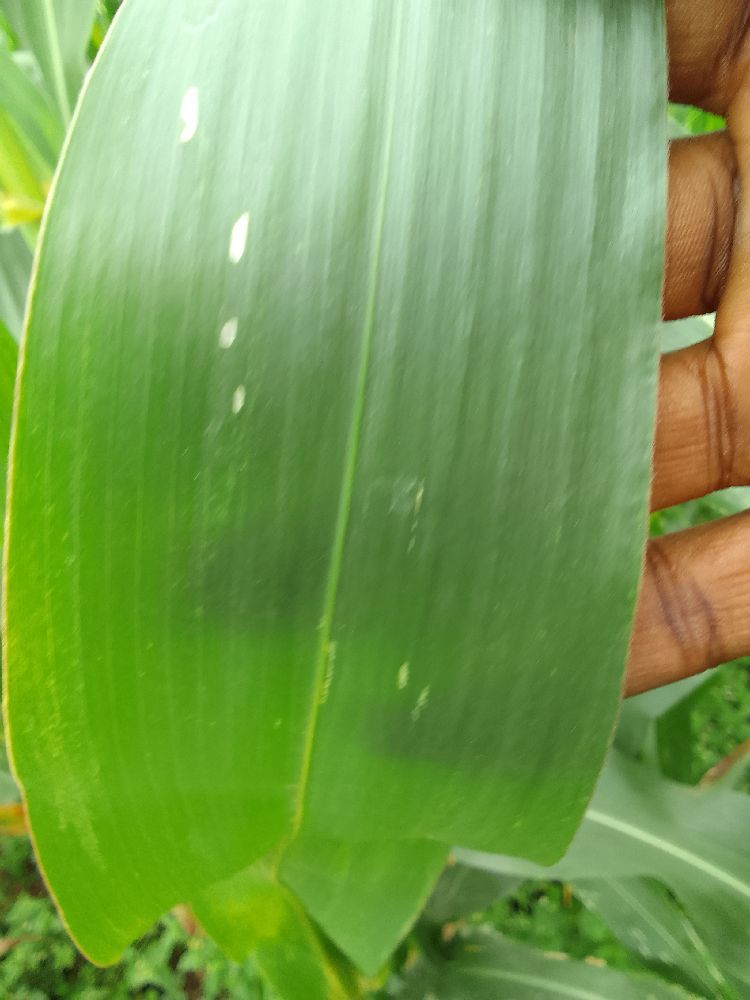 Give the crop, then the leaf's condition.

maize, healthy
